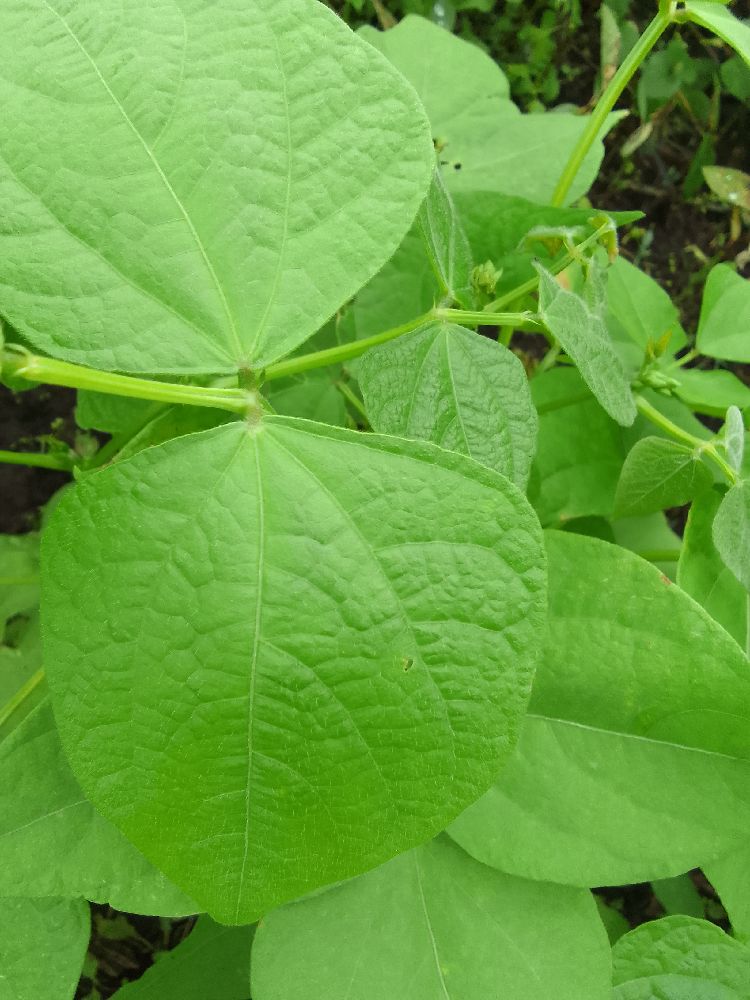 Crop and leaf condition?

common bean, healthy
